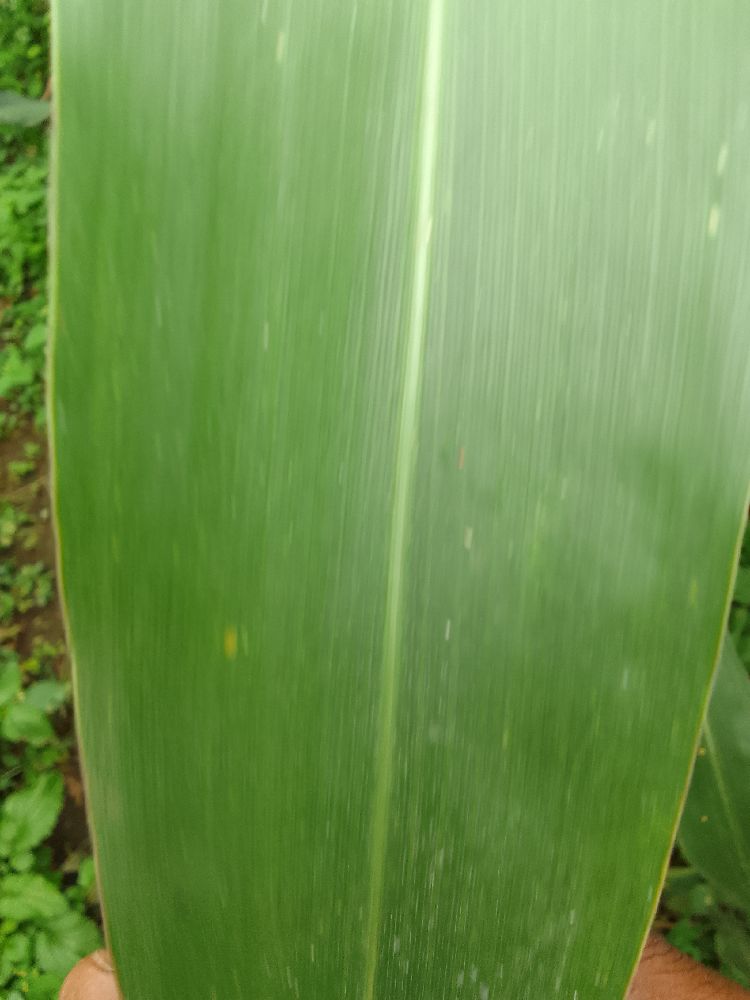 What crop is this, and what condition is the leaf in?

maize, healthy
